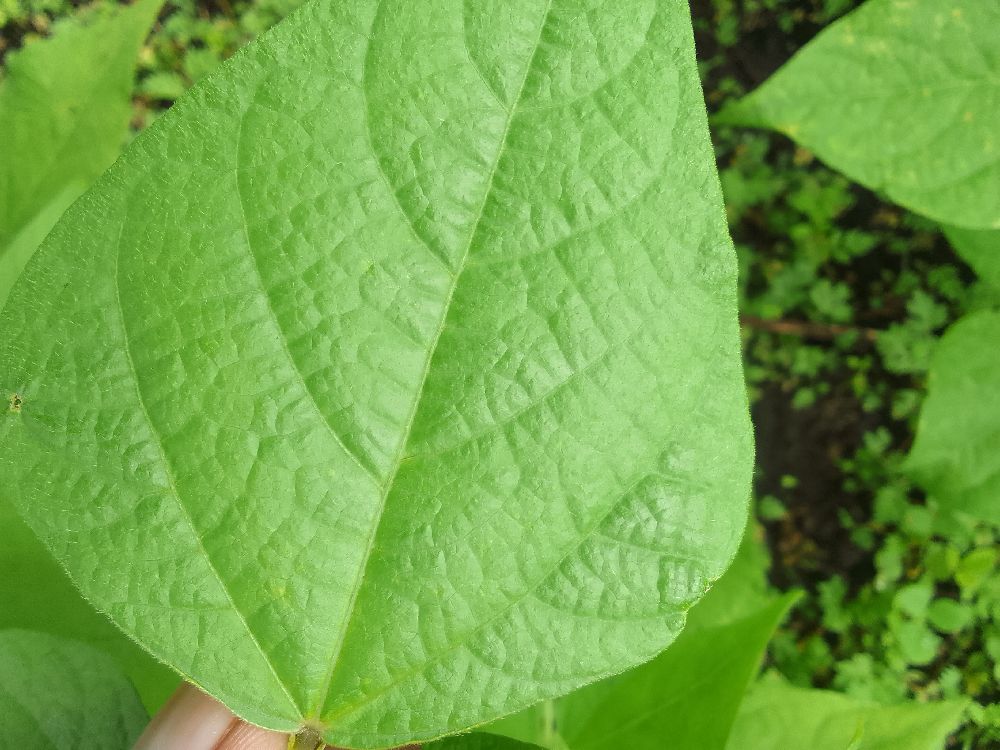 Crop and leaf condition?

common bean, healthy
